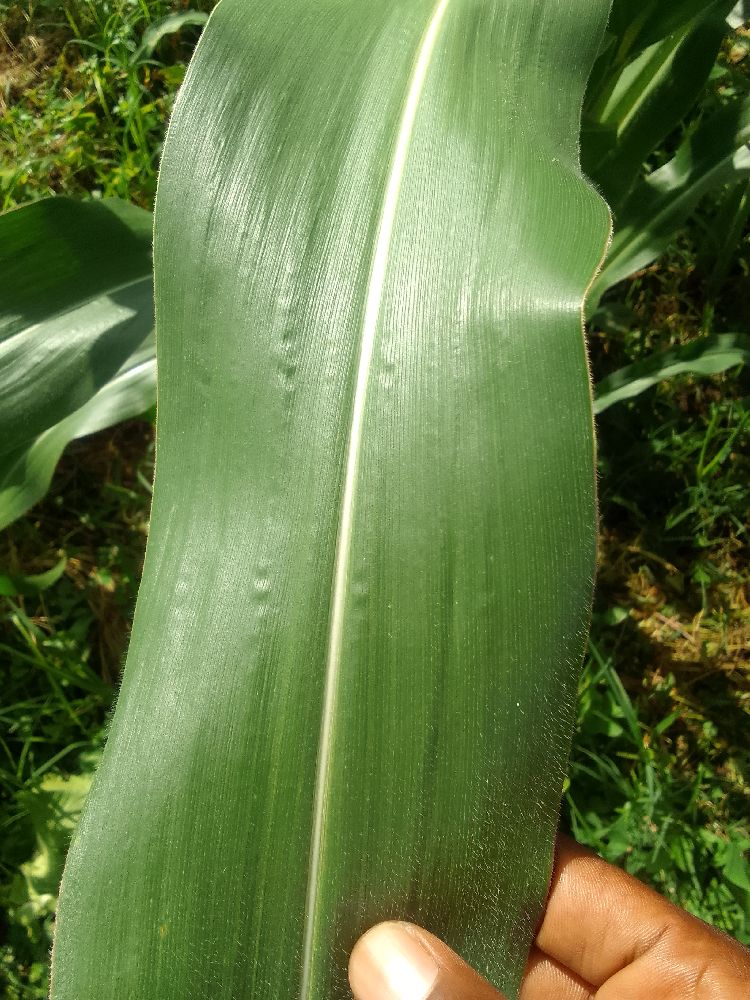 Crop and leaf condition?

maize, healthy
